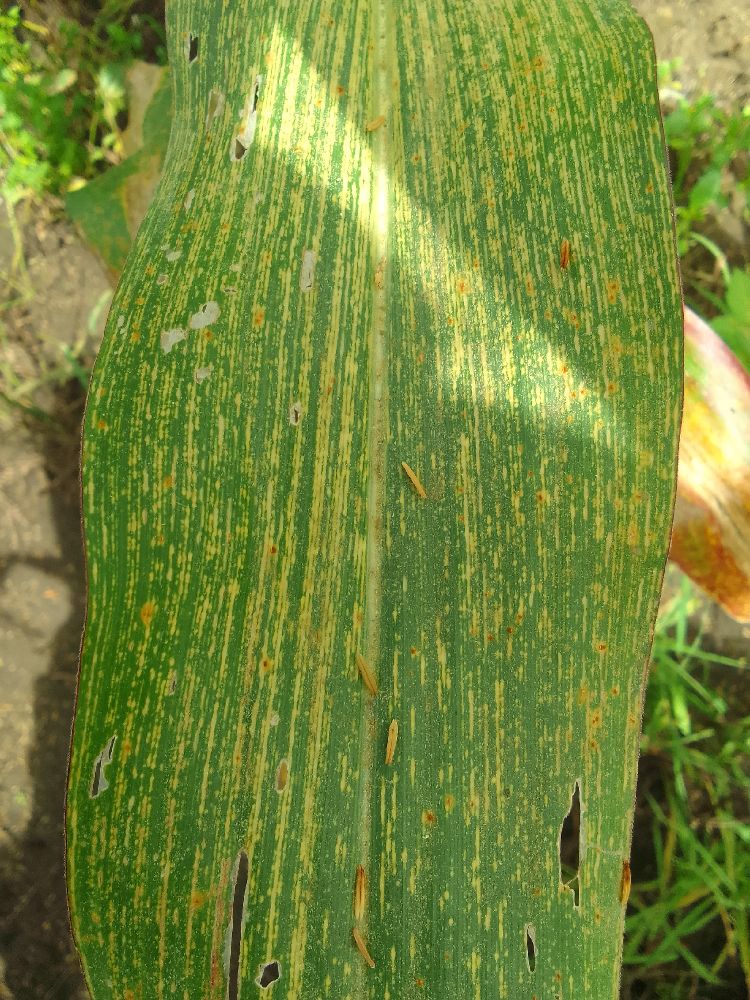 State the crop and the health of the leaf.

maize, healthy
